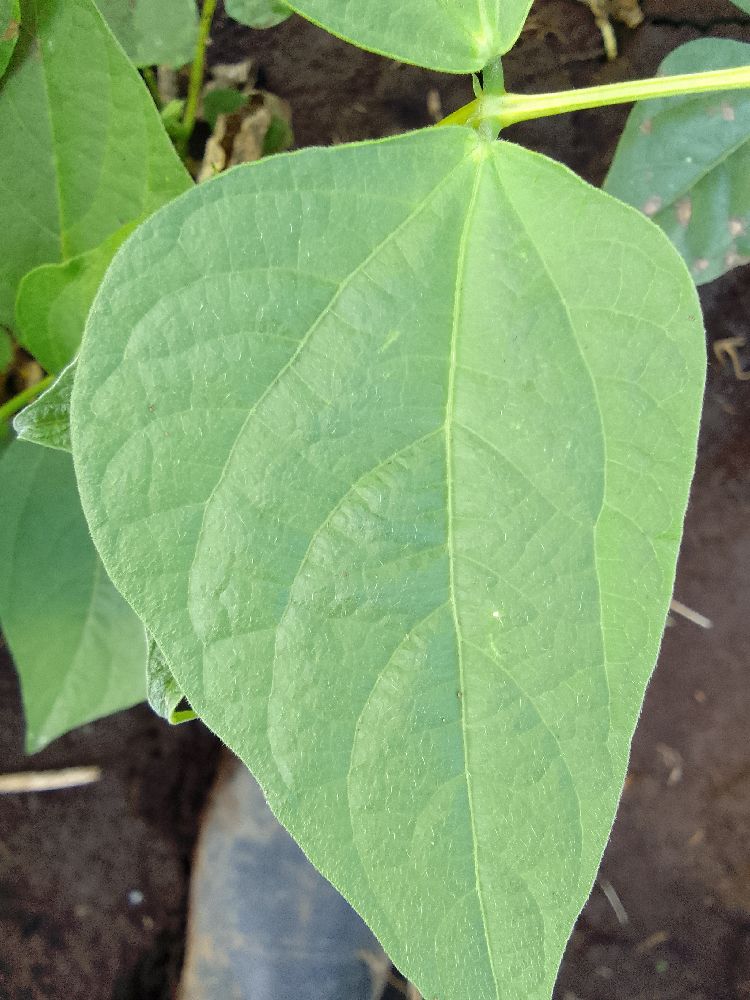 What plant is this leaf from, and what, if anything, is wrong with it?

common bean, healthy
